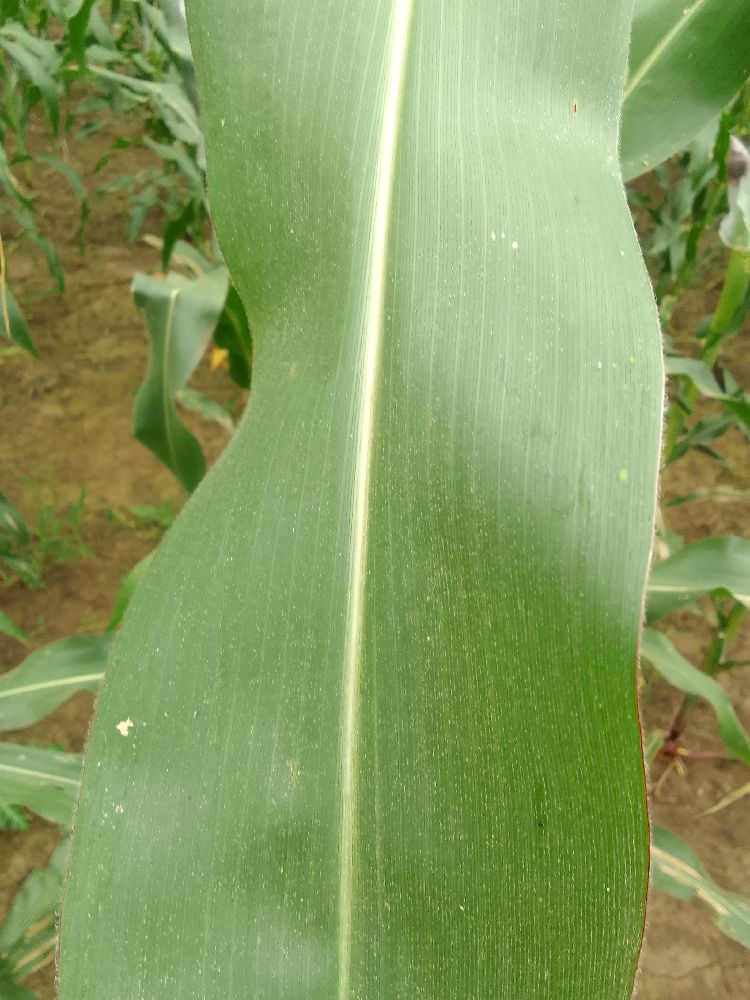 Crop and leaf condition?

maize, healthy
